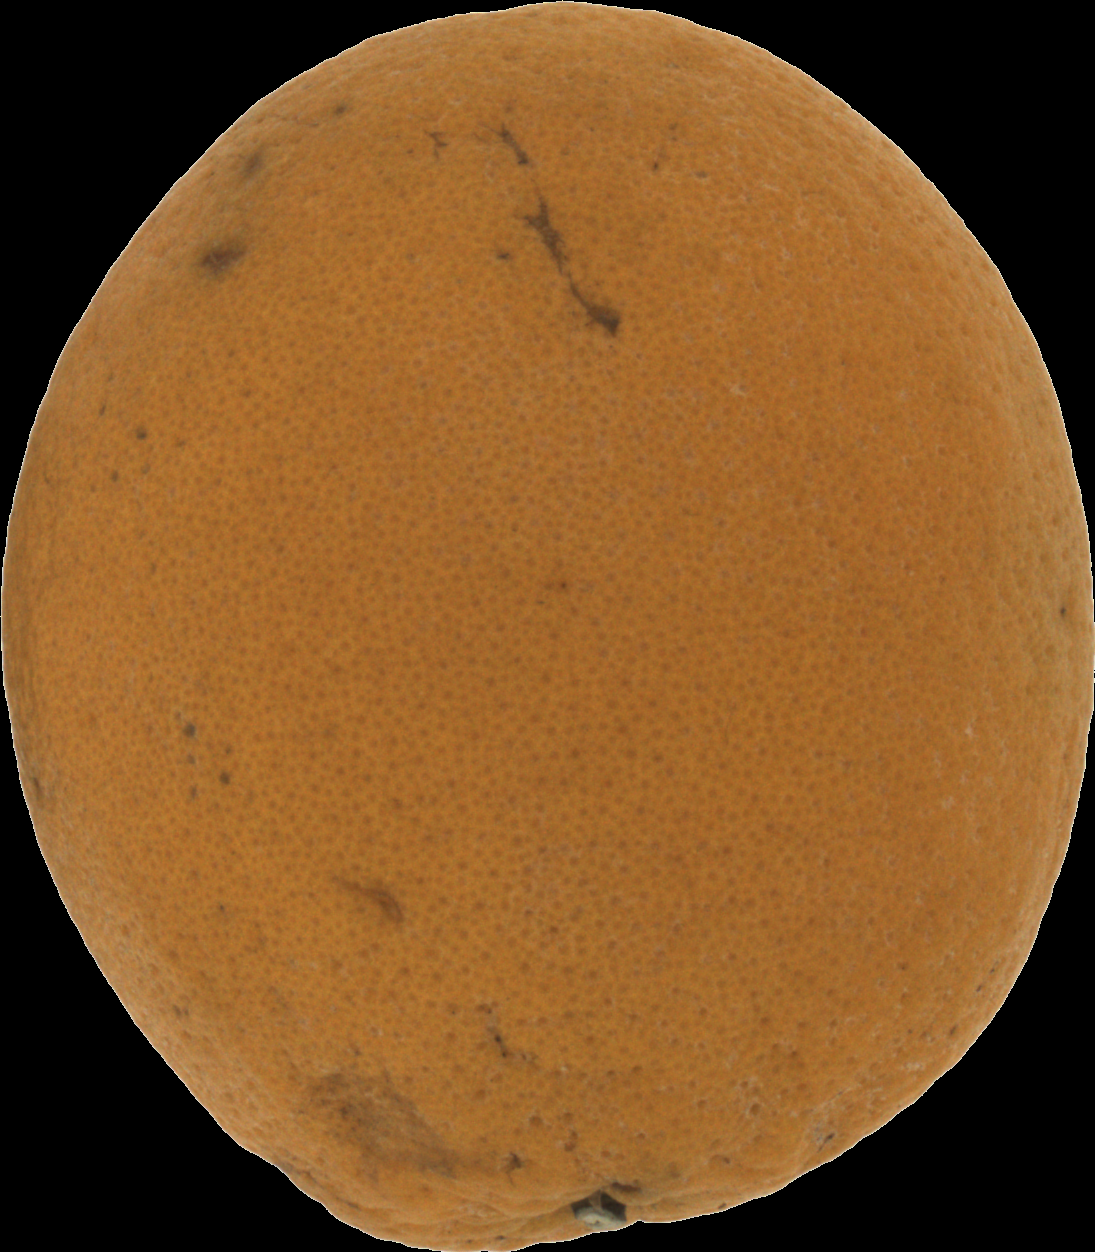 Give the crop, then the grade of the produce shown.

orange, bad
